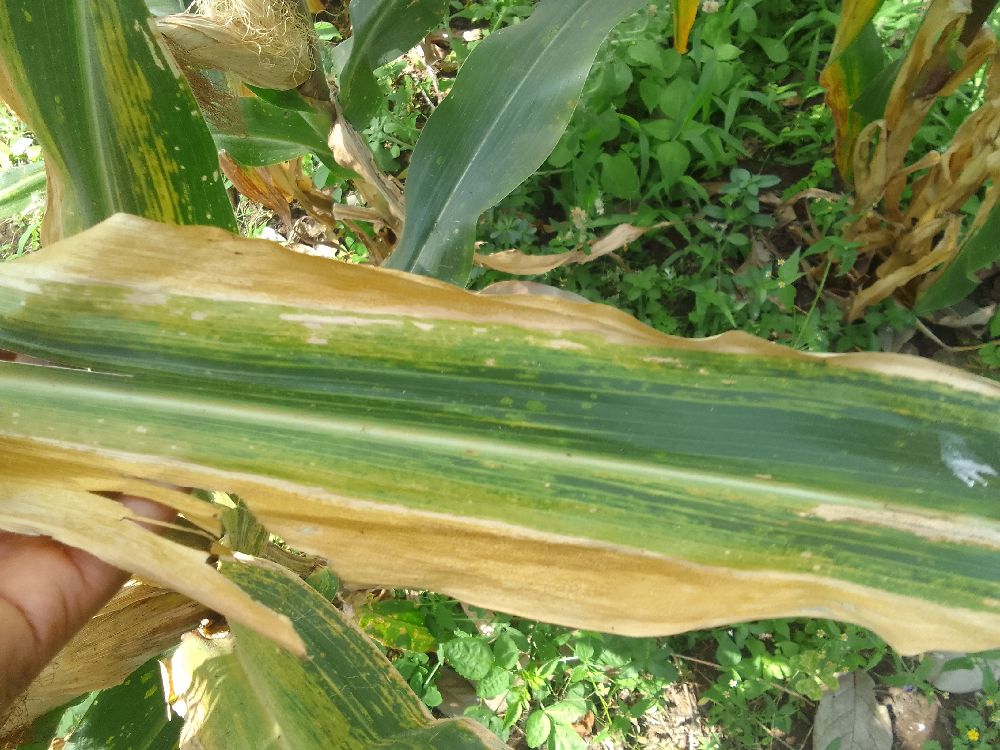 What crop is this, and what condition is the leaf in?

maize, maize lethal necrosis
